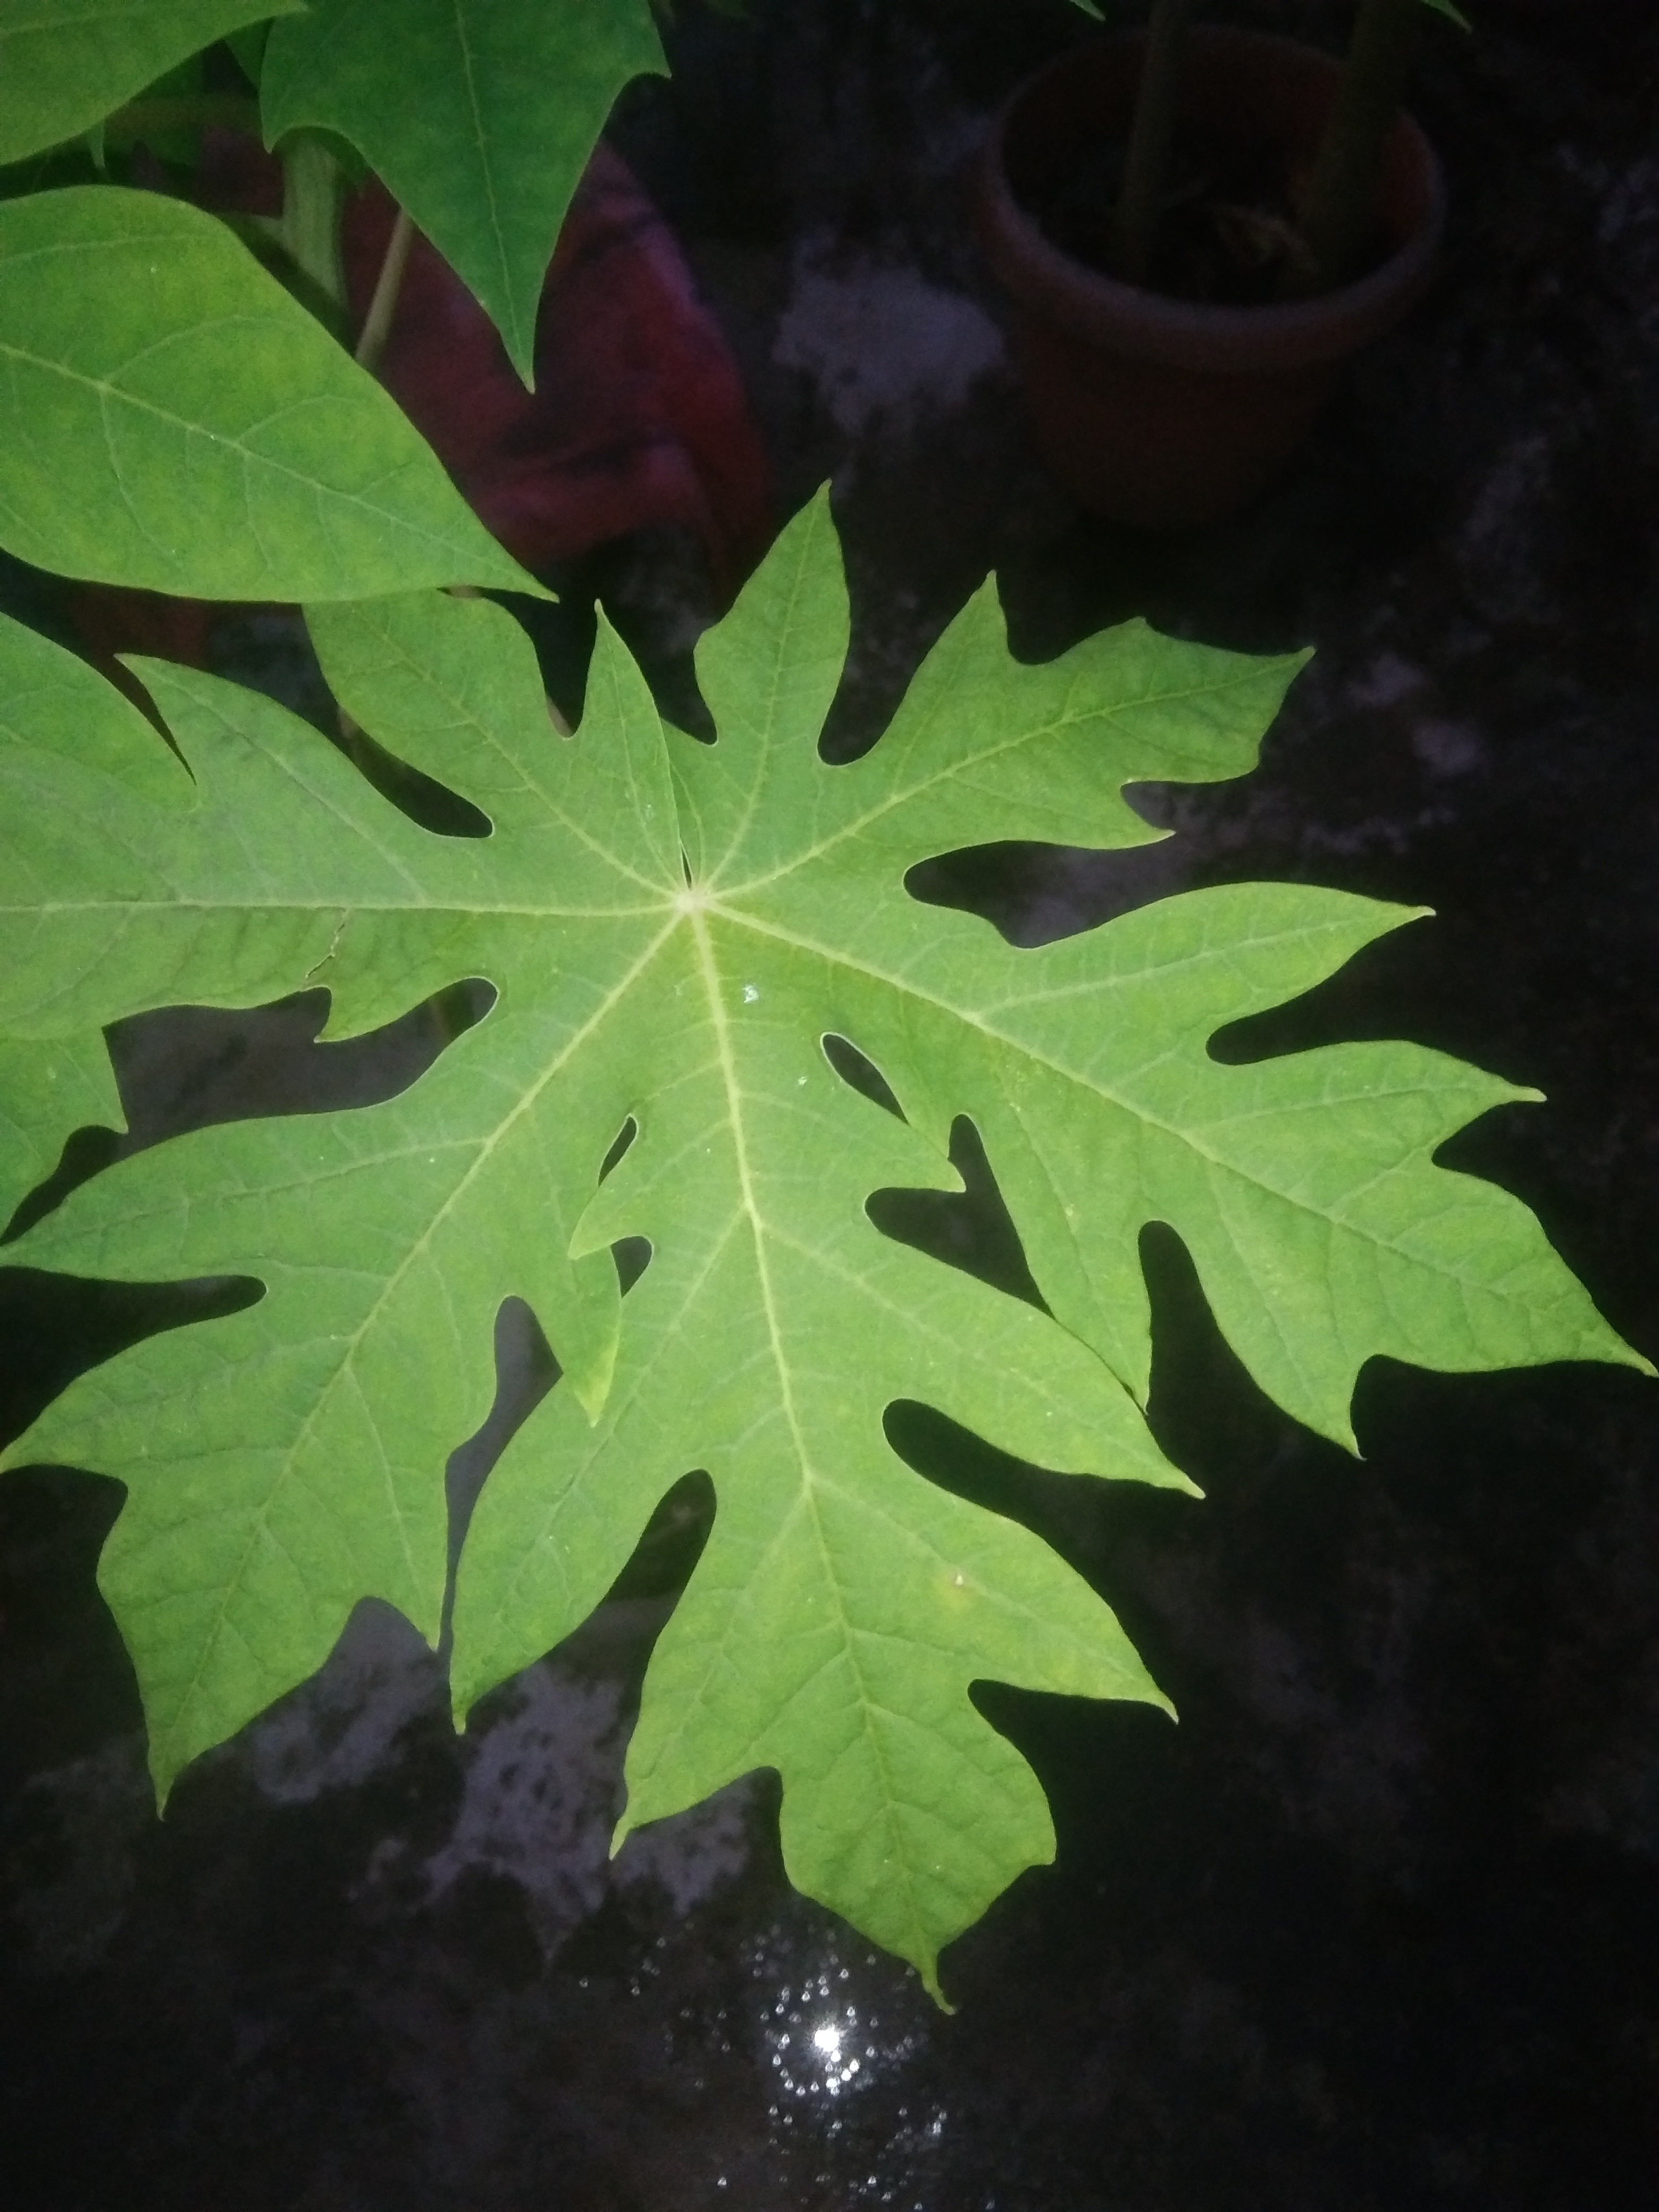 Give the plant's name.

papaya
